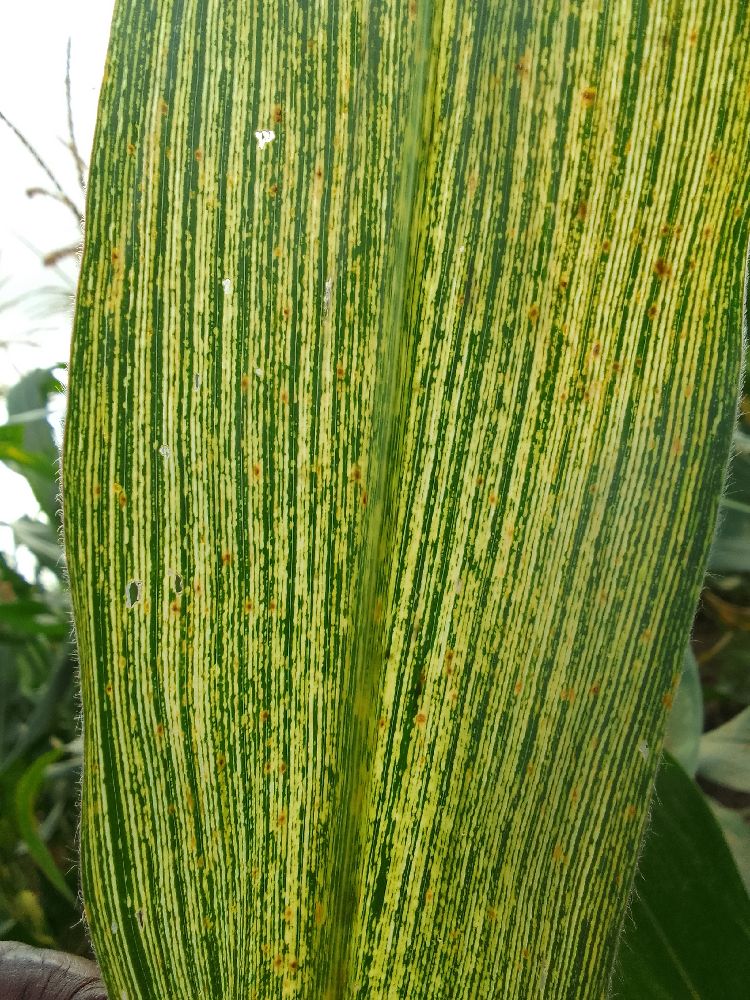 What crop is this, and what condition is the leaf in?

maize, maize streak virus
